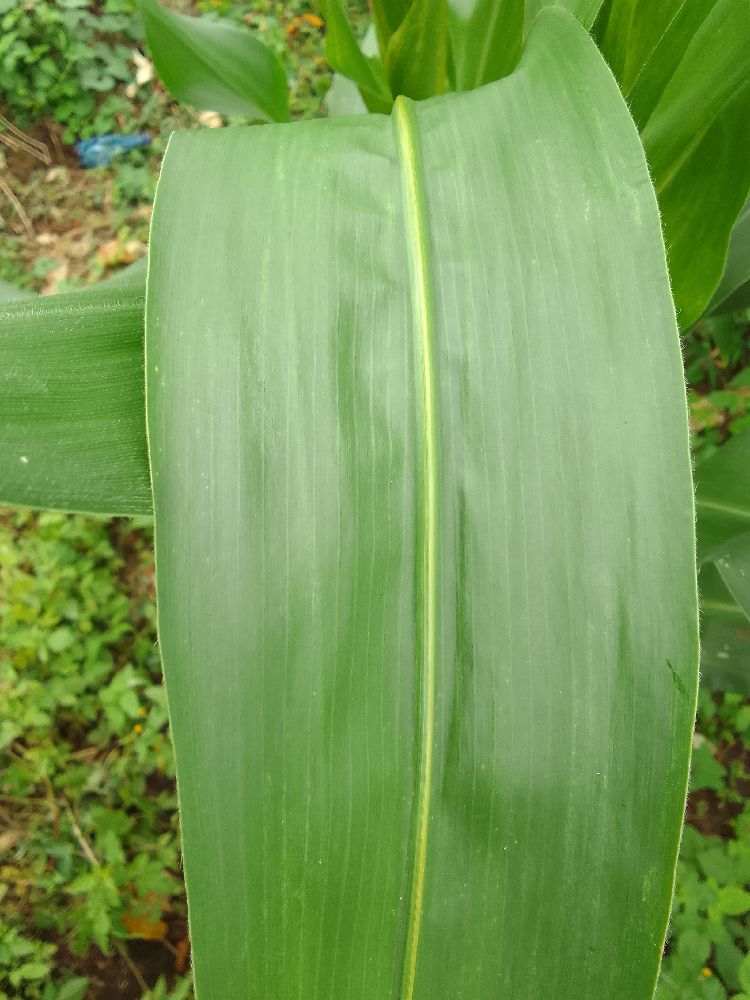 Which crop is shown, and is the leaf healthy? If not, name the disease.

maize, healthy
